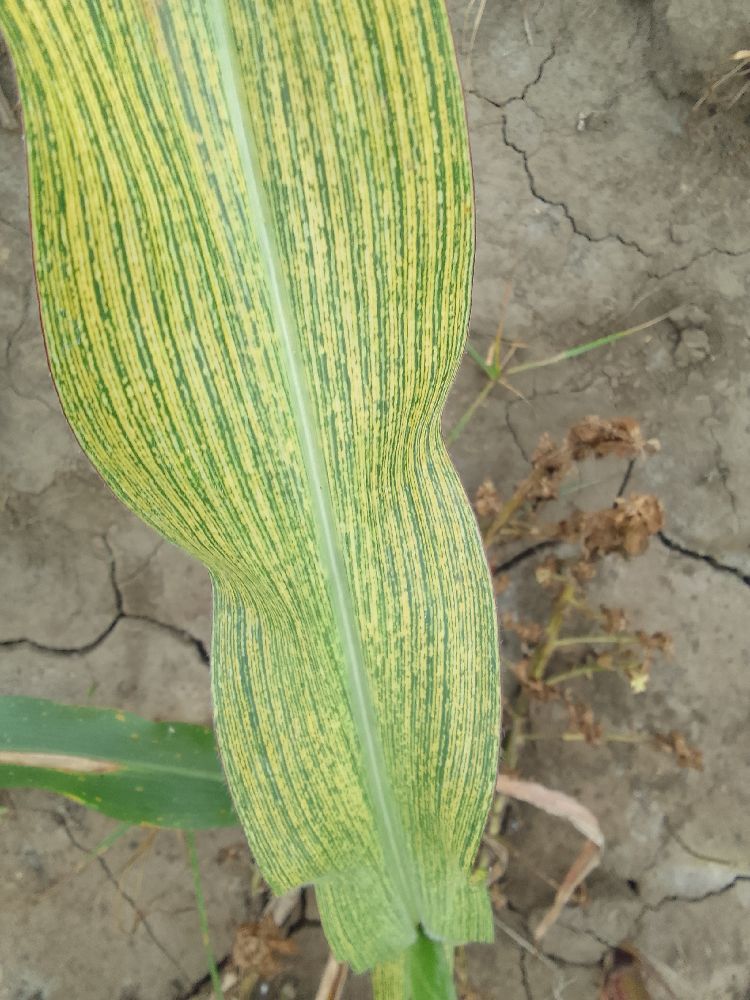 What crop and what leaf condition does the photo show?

maize, maize streak virus
